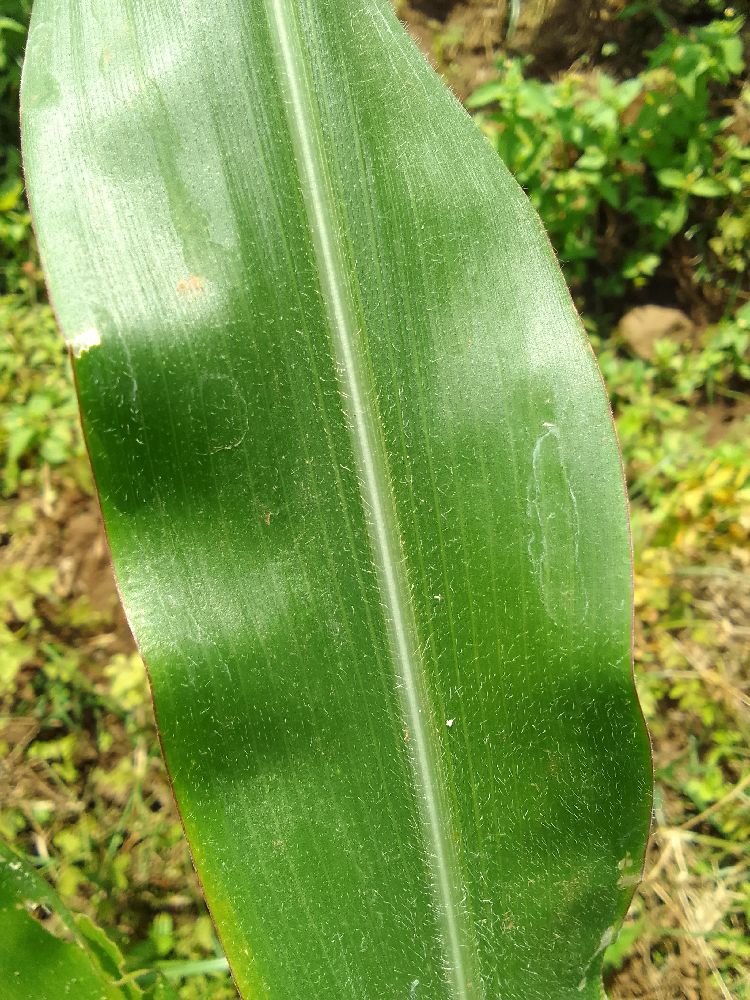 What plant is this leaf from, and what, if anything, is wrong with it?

maize, healthy
